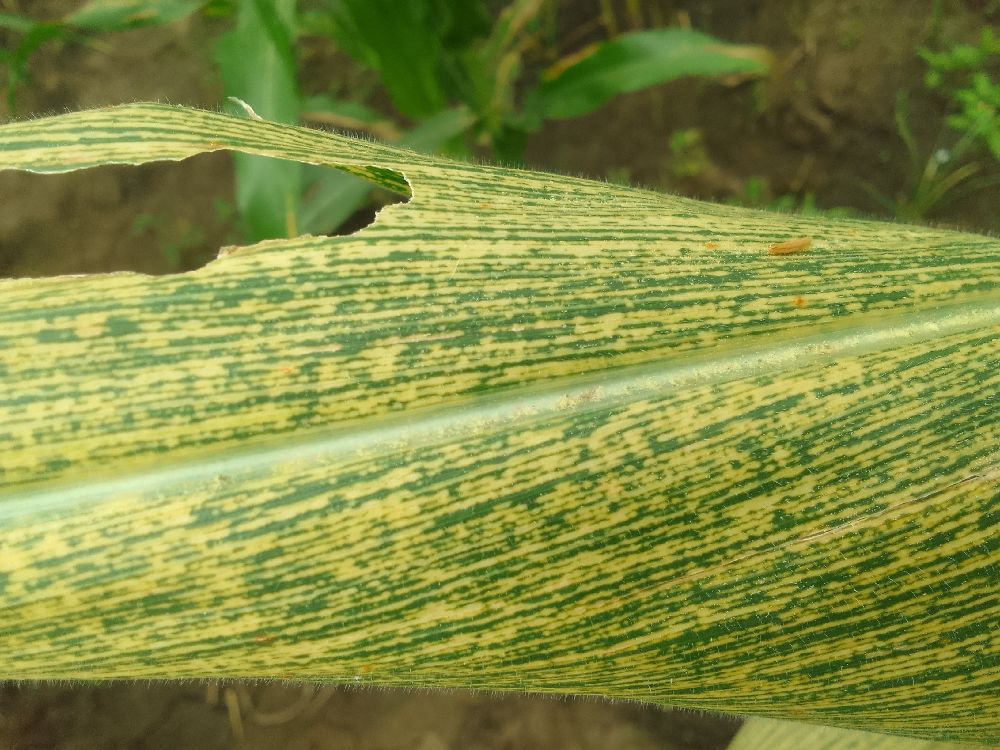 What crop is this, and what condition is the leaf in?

maize, maize streak virus
